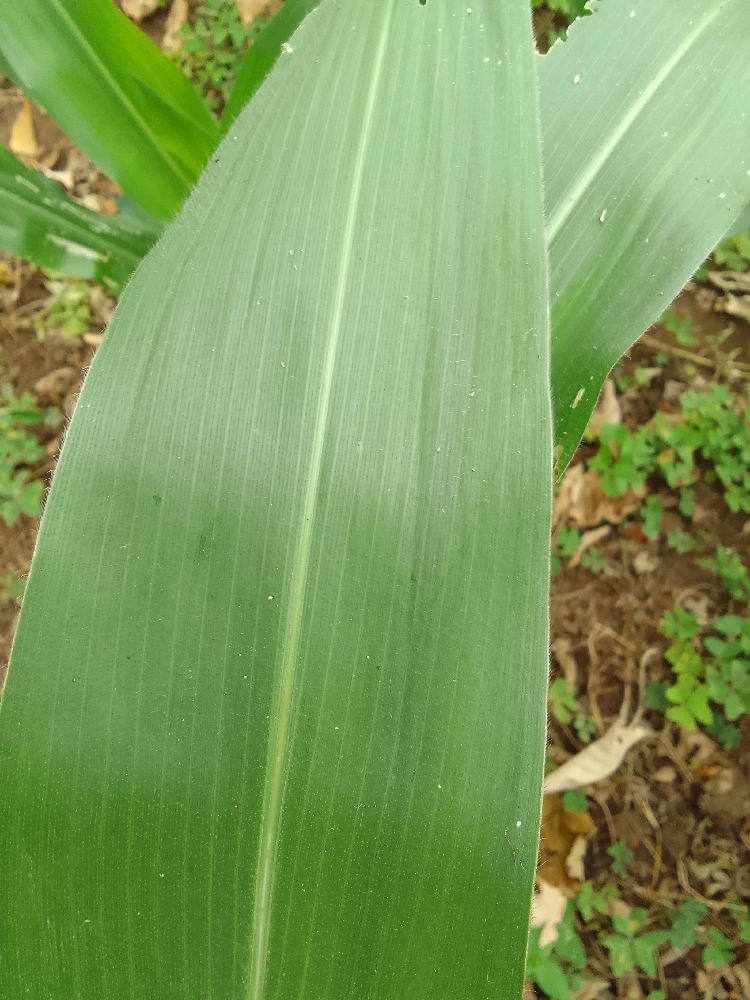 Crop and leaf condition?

maize, healthy
